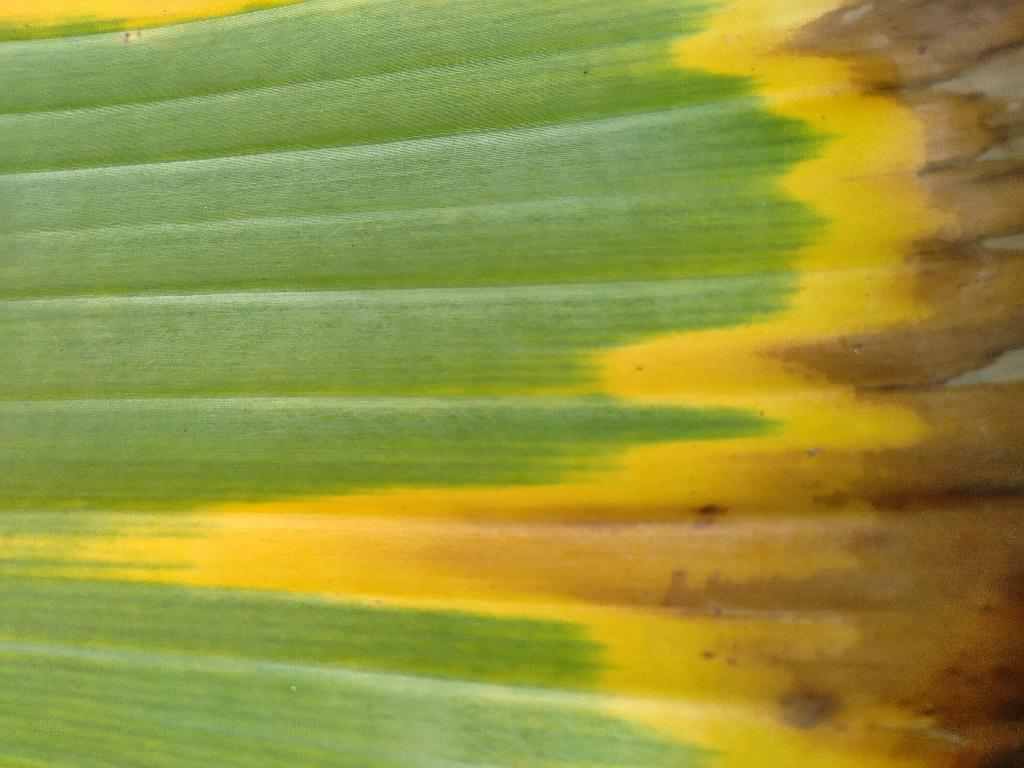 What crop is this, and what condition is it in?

banana, fusarium wilt race 1
